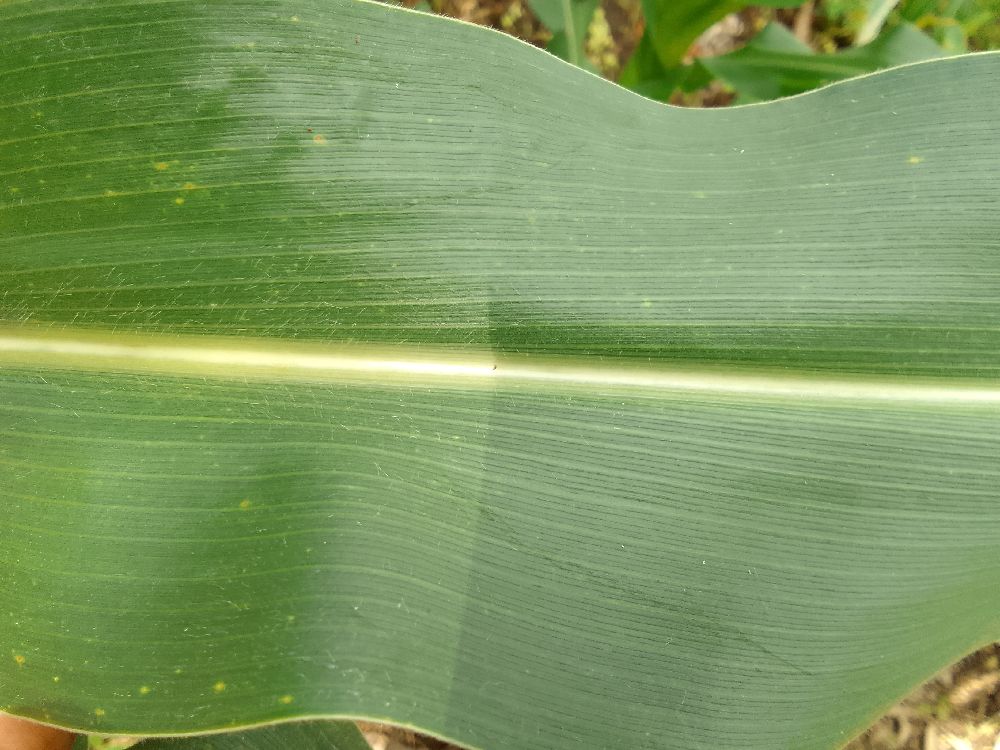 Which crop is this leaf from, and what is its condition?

maize, healthy
